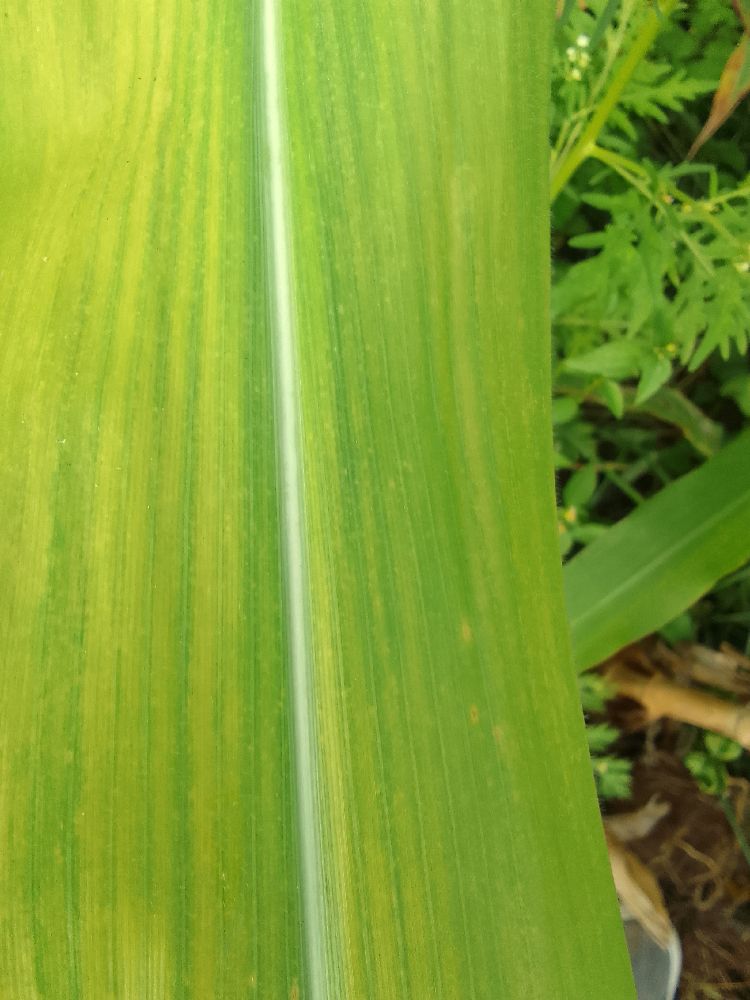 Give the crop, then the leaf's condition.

maize, maize lethal necrosis
